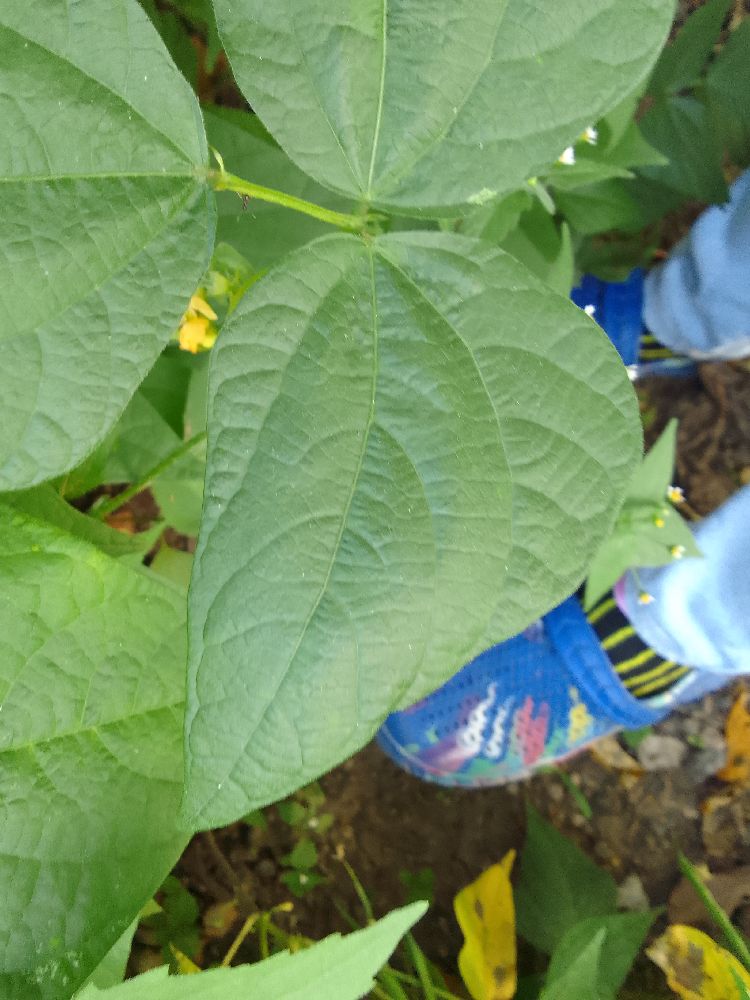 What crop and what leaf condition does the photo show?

common bean, healthy
